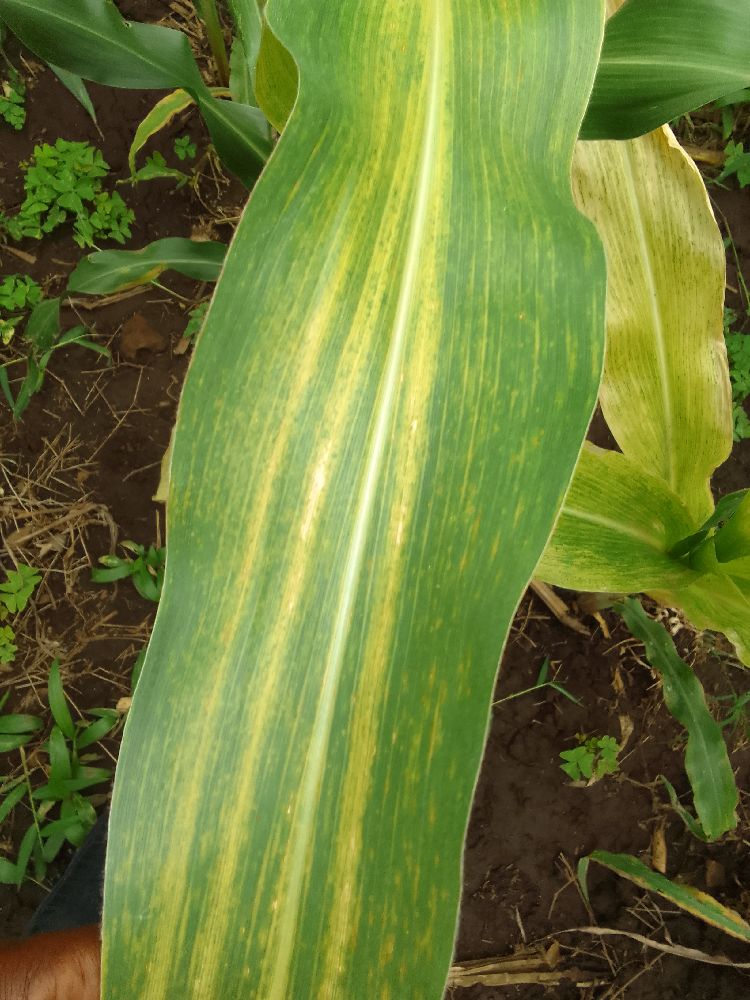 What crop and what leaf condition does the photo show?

maize, maize lethal necrosis
